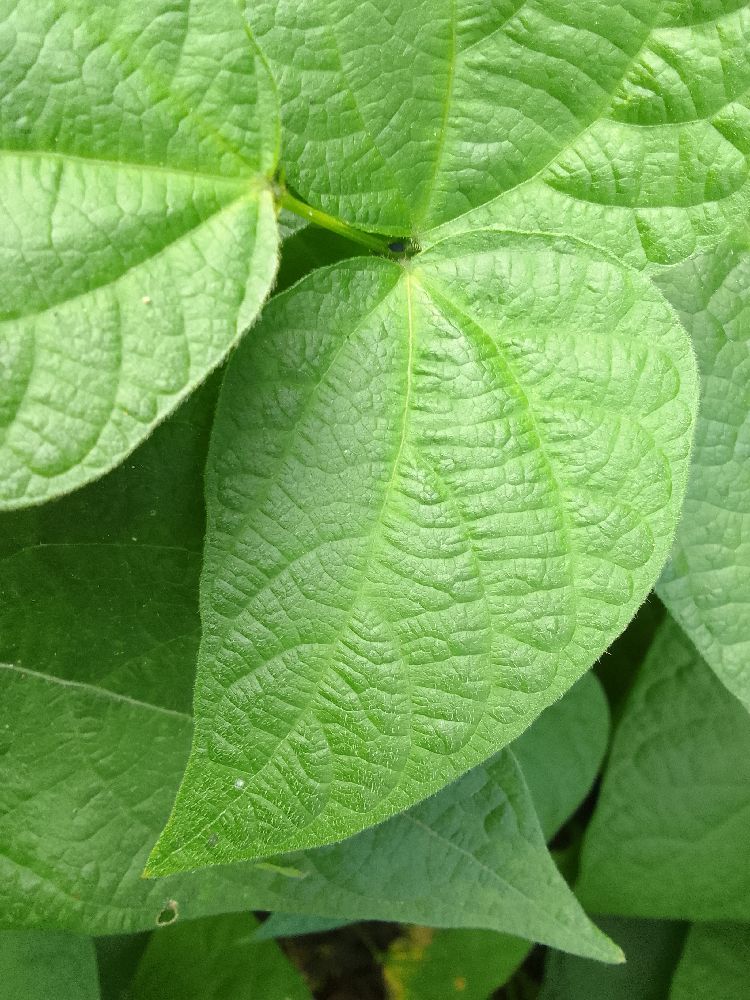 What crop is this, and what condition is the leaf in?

common bean, healthy
